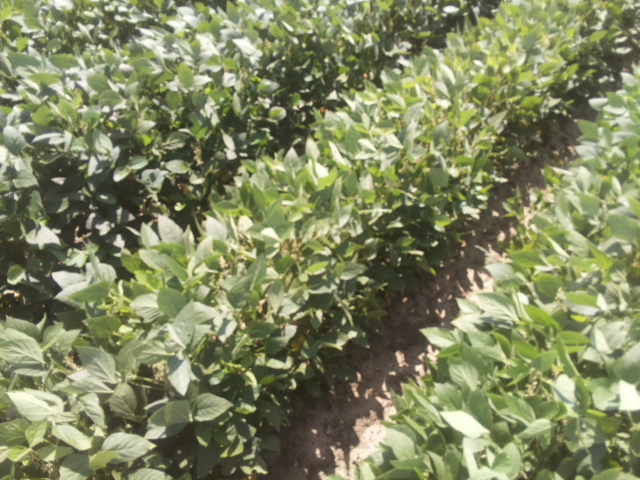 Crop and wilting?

soybean, leaflets folding inward at secondary pulvinus with no turgor loss in leaflets or petioles
